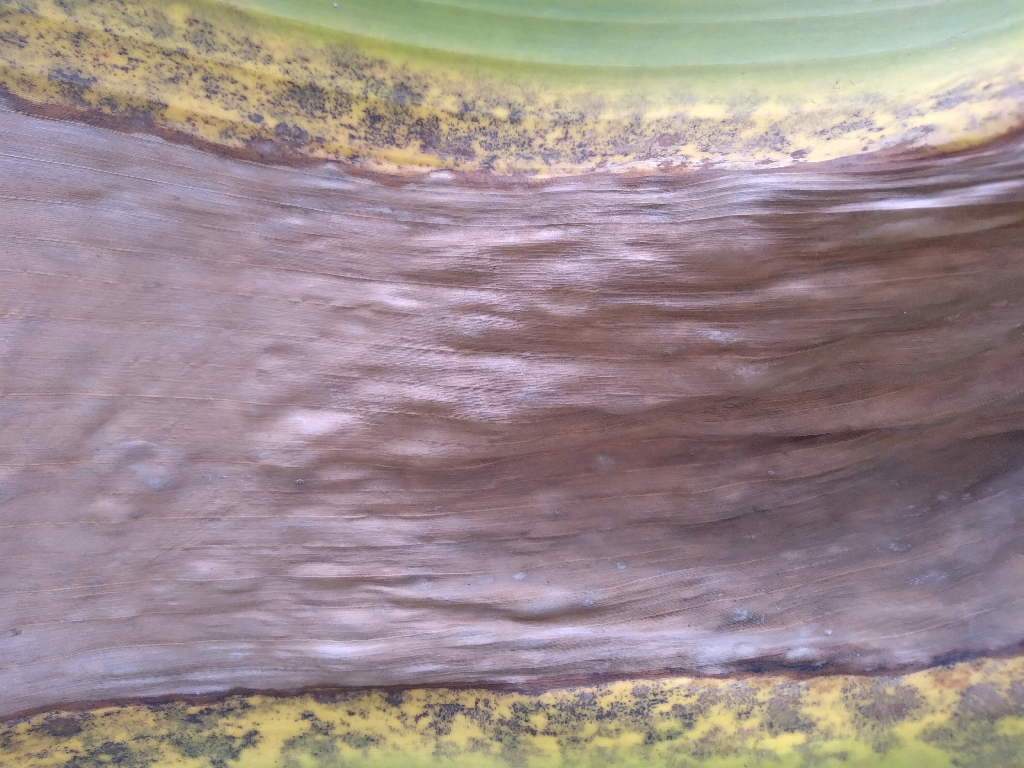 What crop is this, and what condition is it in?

banana, black sigatoka
